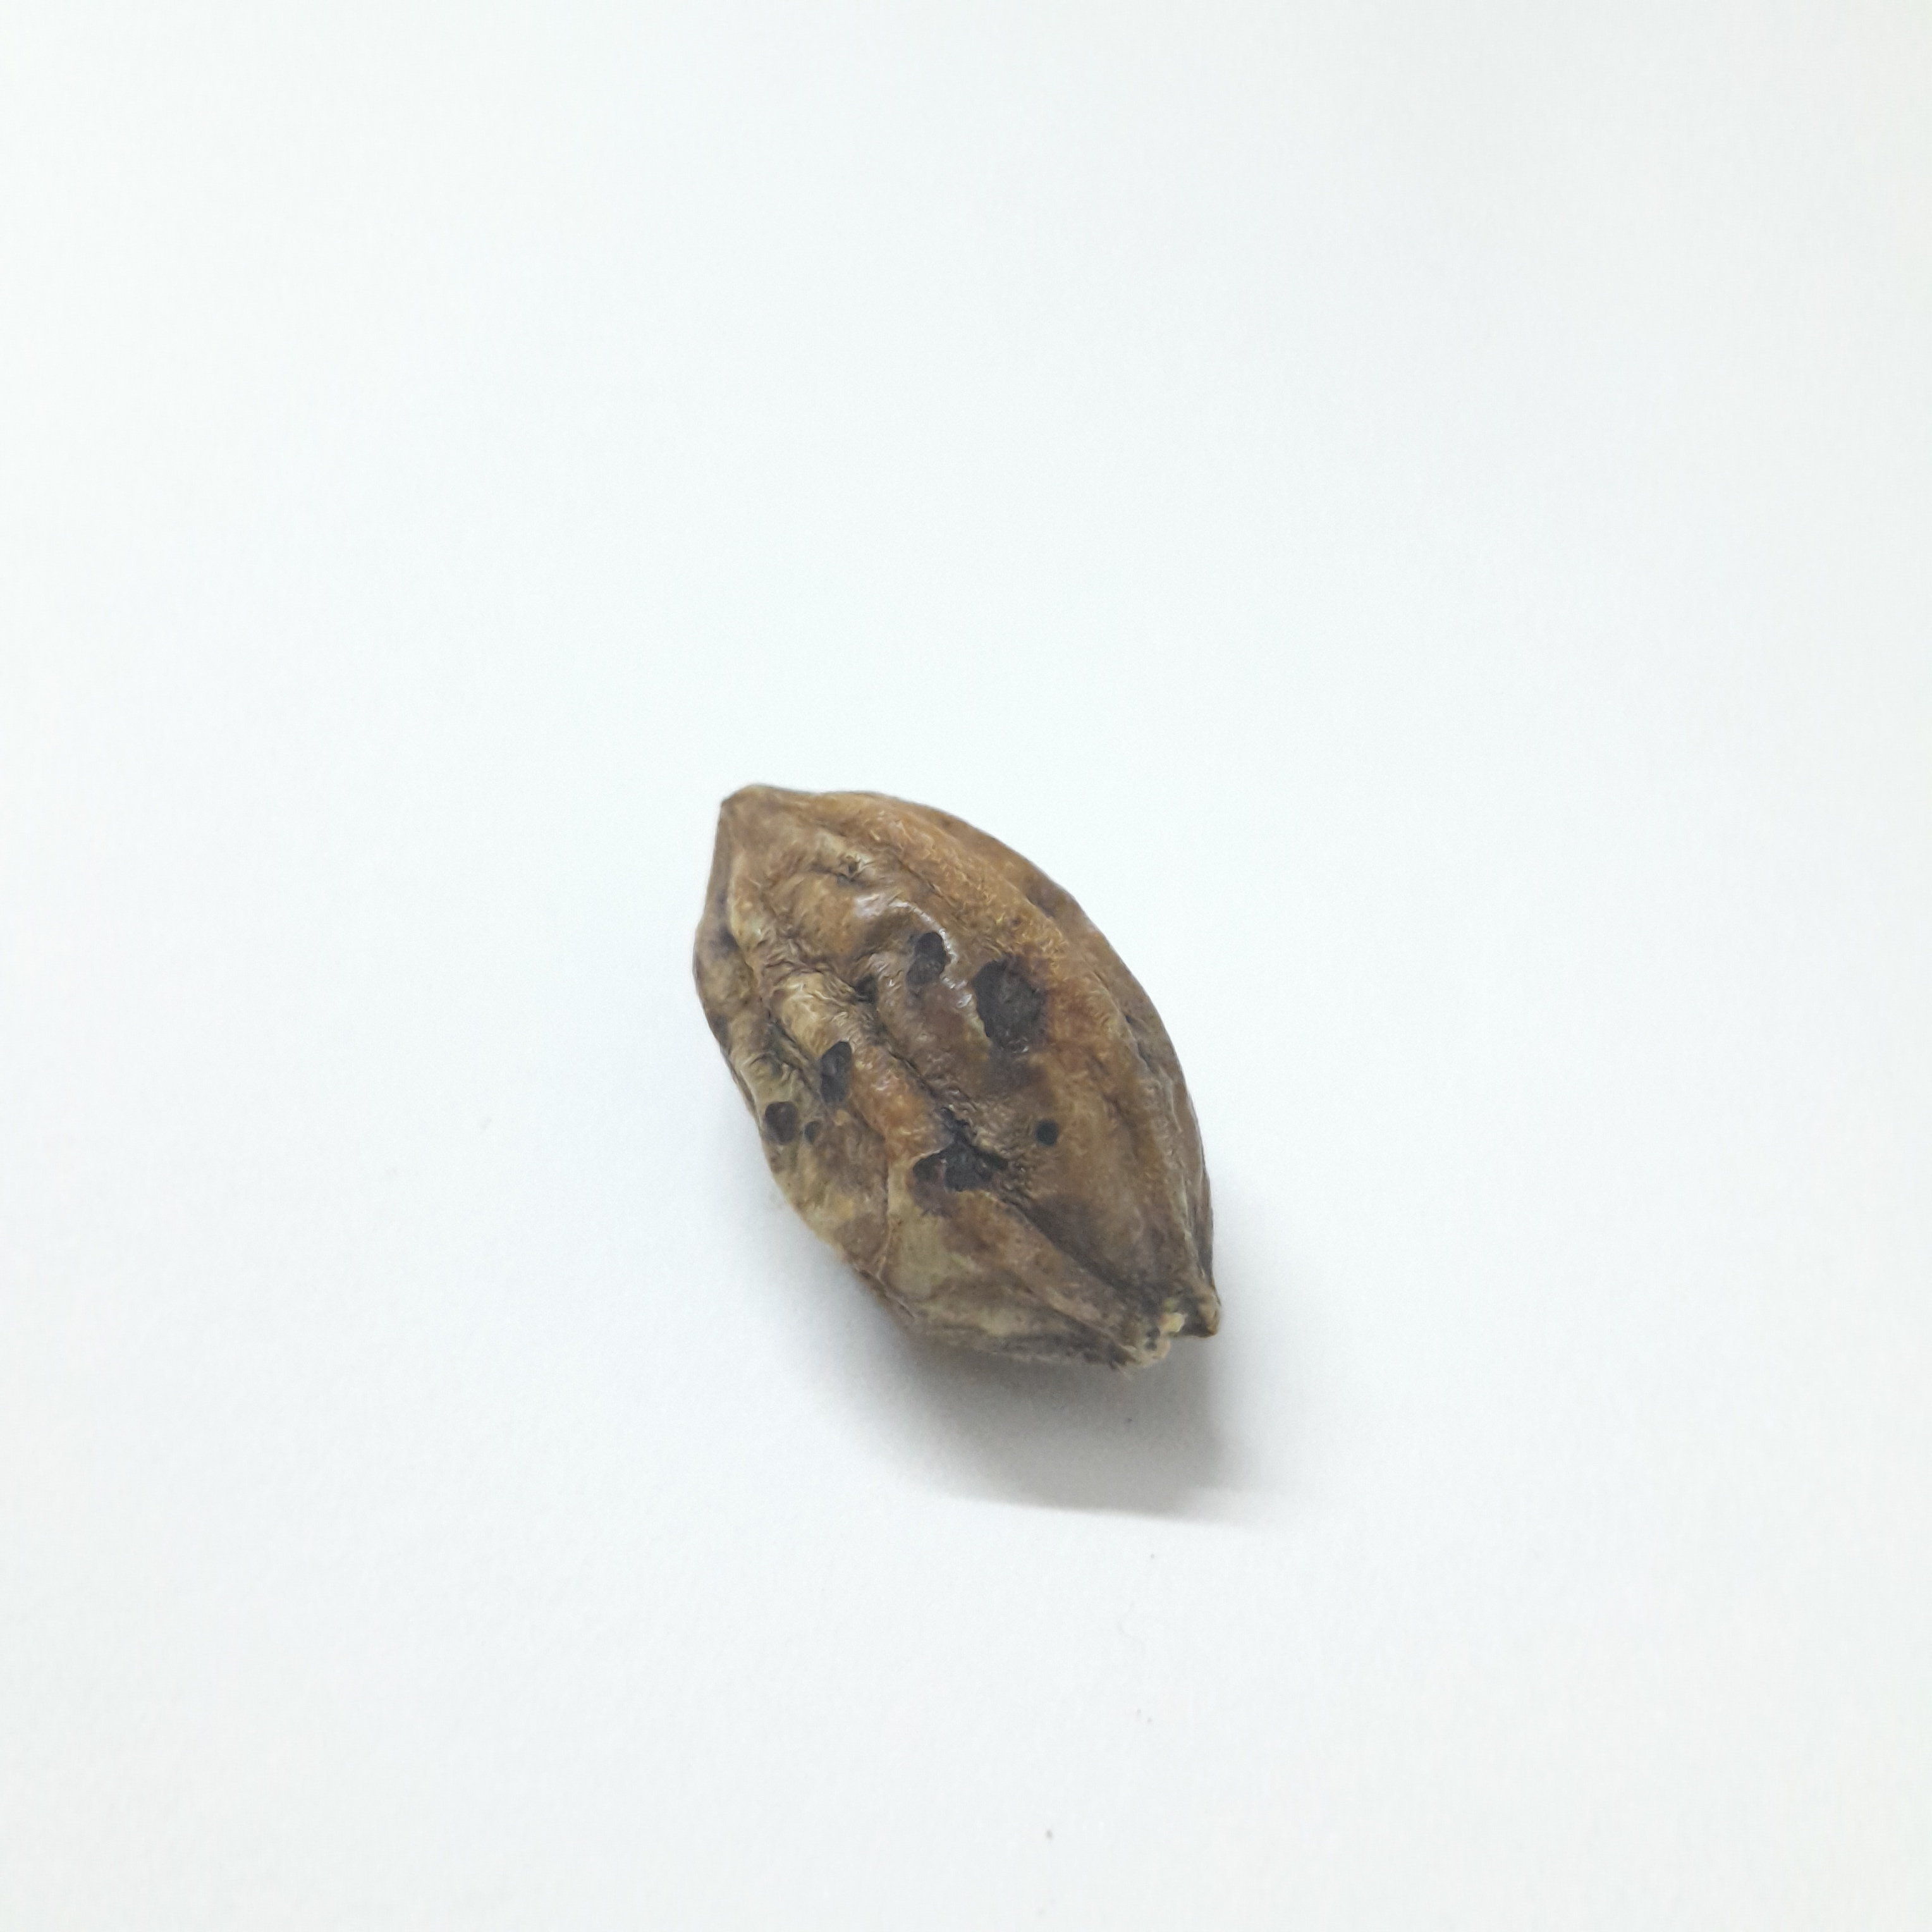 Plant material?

hirdaa
